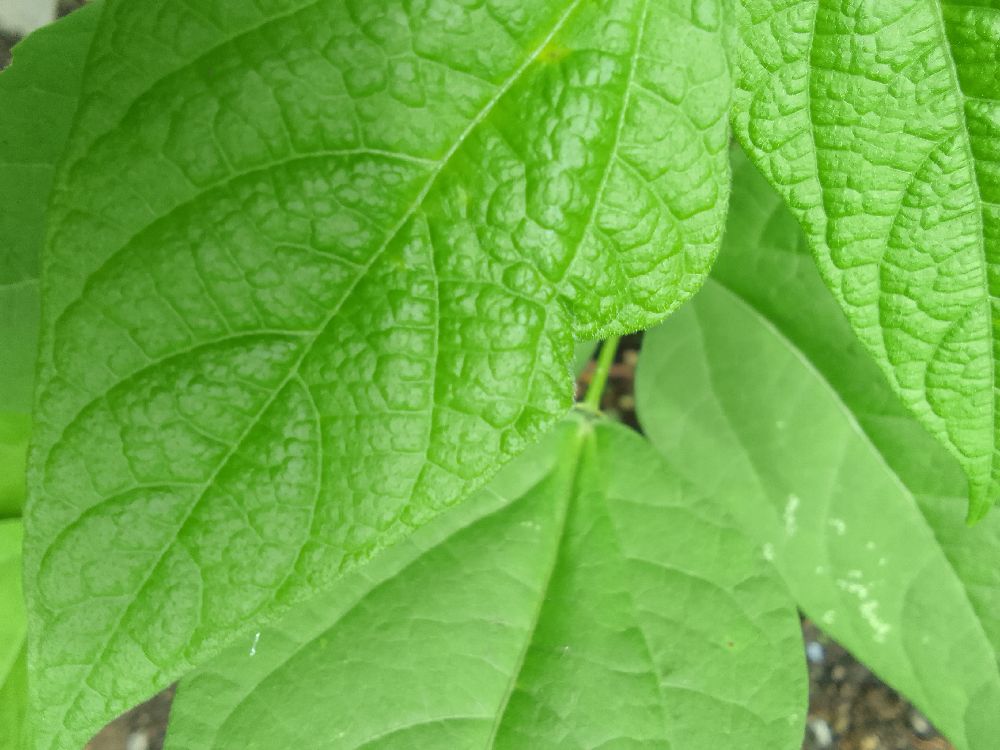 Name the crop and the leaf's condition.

common bean, healthy
